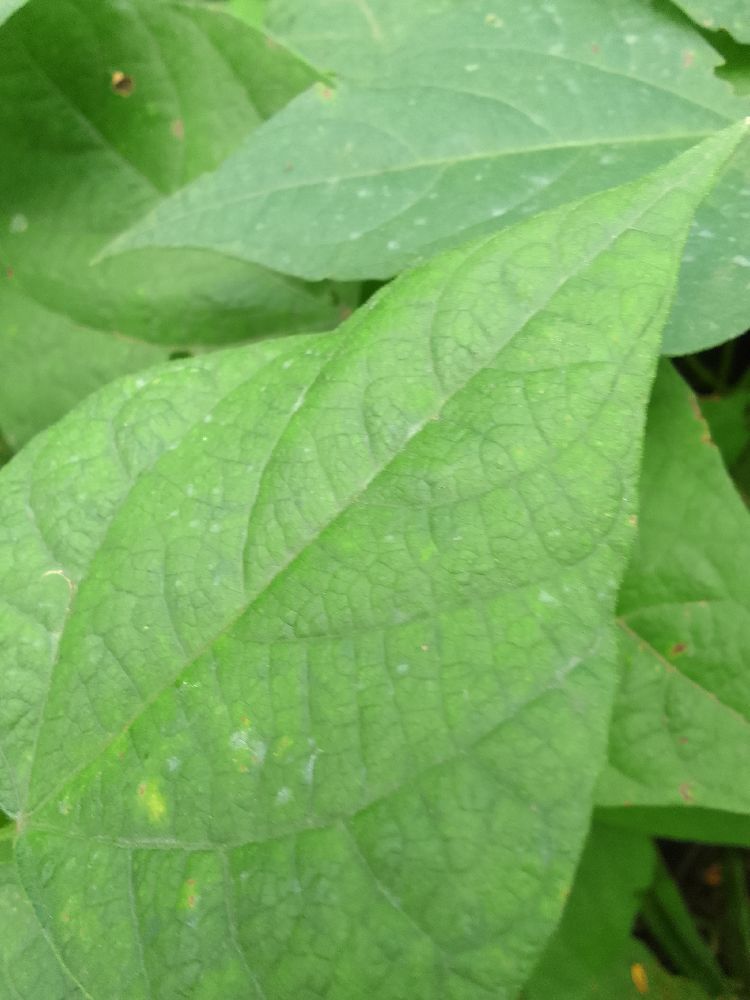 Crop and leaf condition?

common bean, healthy
